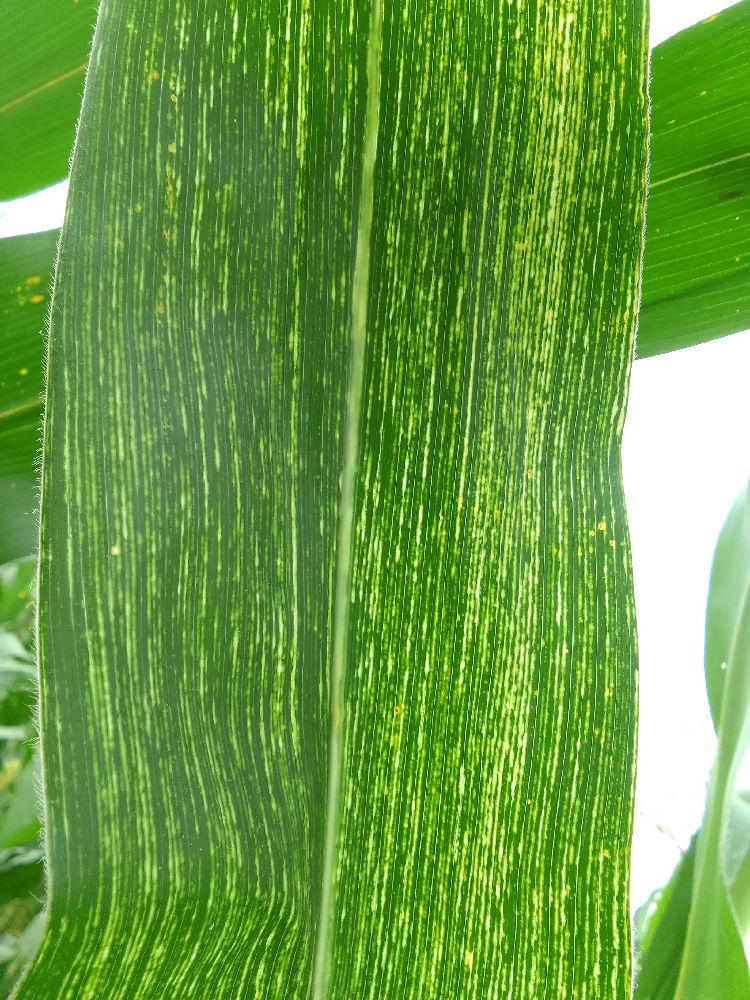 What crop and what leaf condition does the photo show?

maize, maize streak virus
